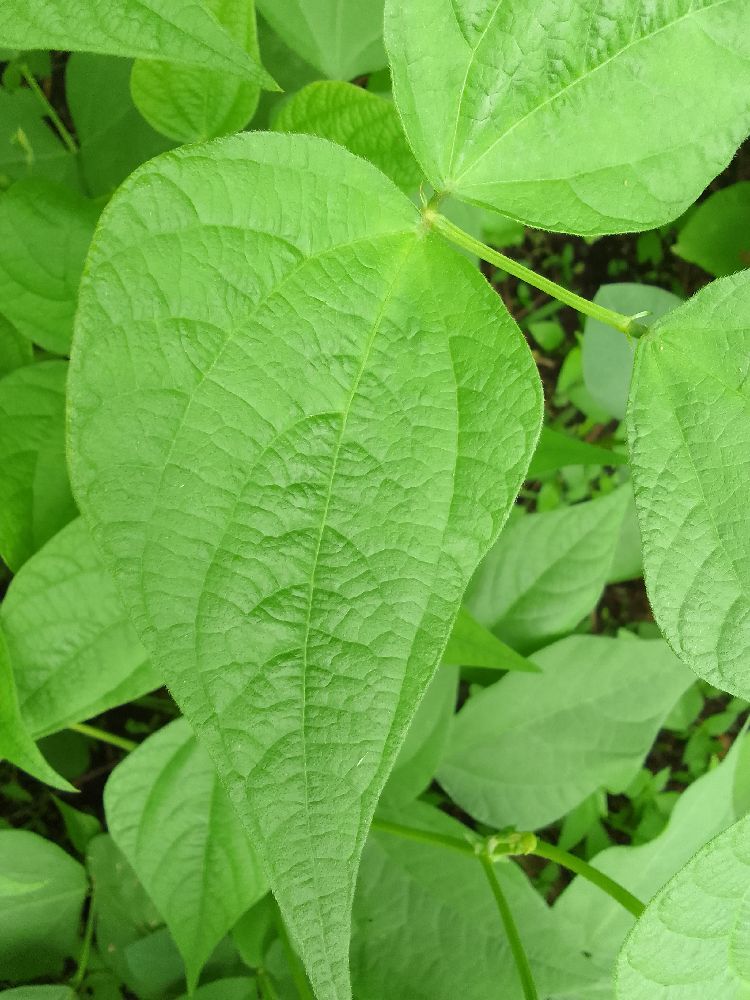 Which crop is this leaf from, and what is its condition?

common bean, healthy
